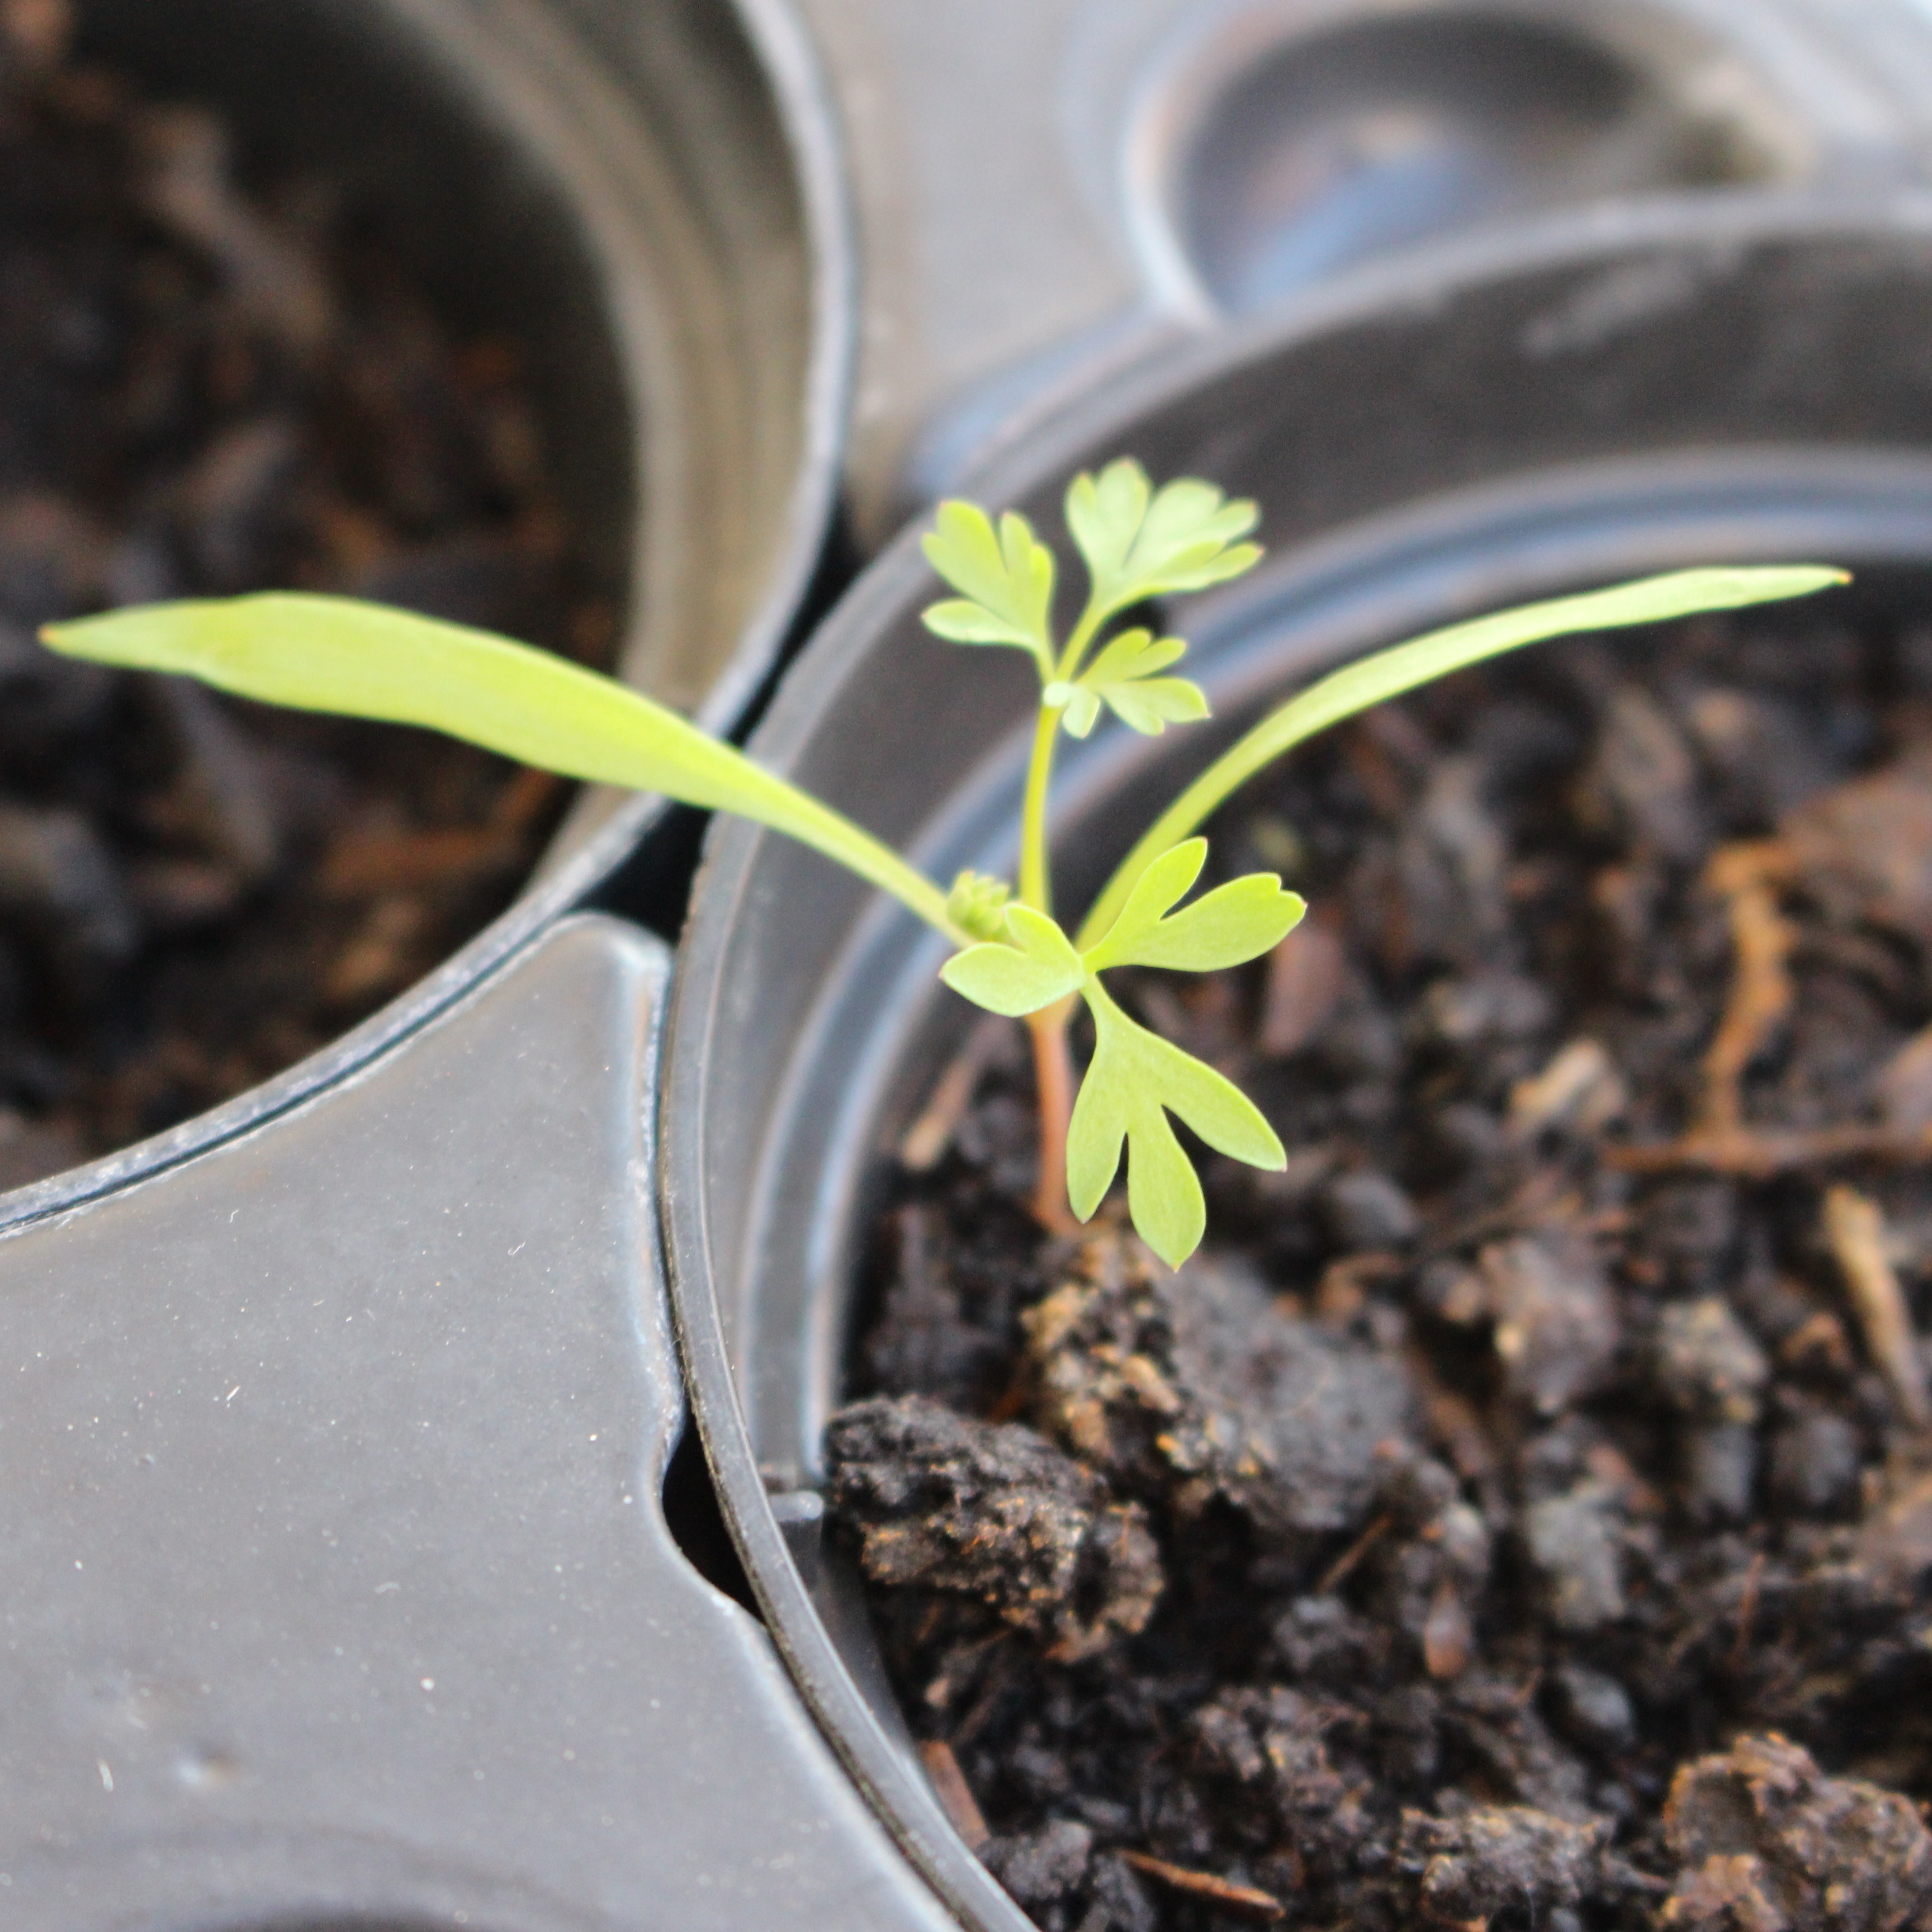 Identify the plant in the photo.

Fumaria officinalis
